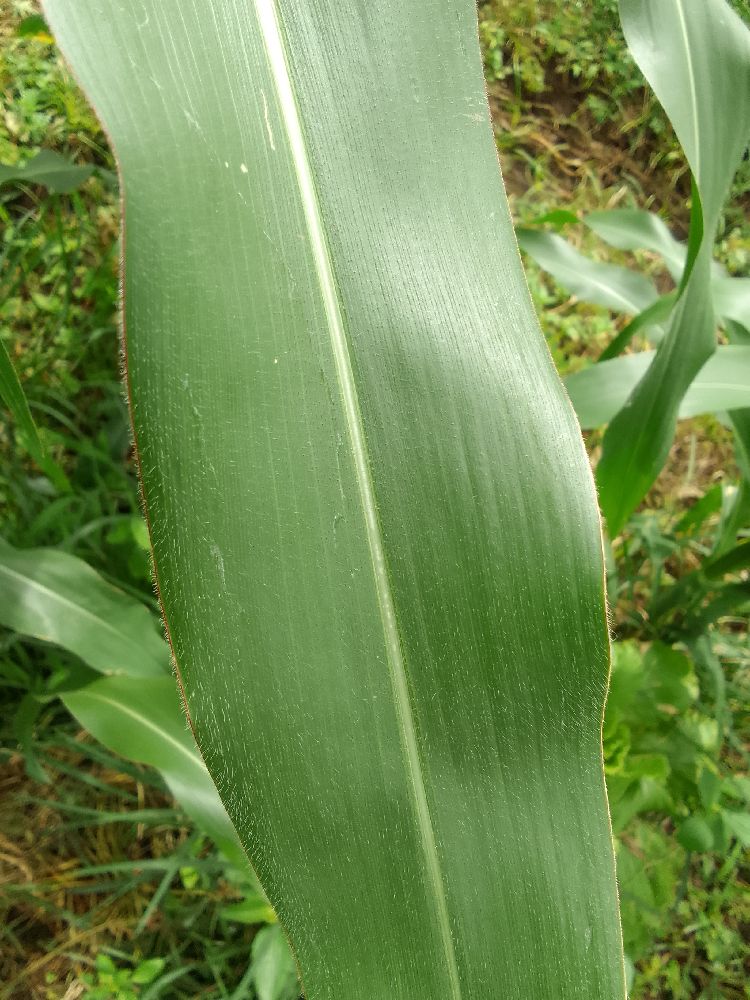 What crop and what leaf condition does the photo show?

maize, healthy
